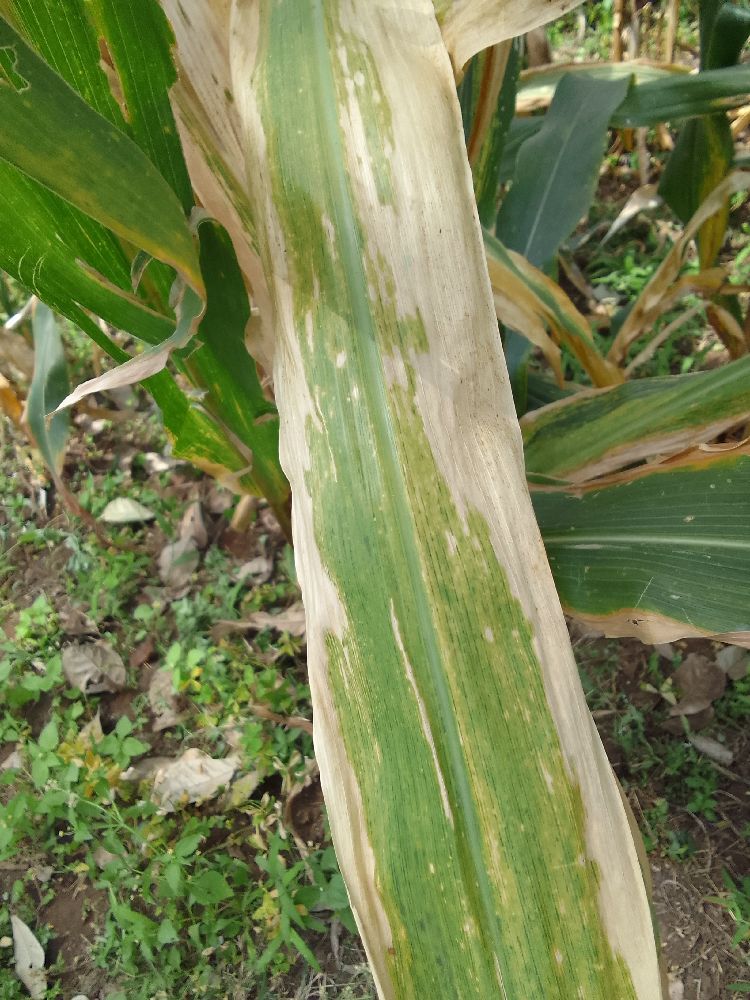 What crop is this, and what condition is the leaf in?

maize, maize lethal necrosis
